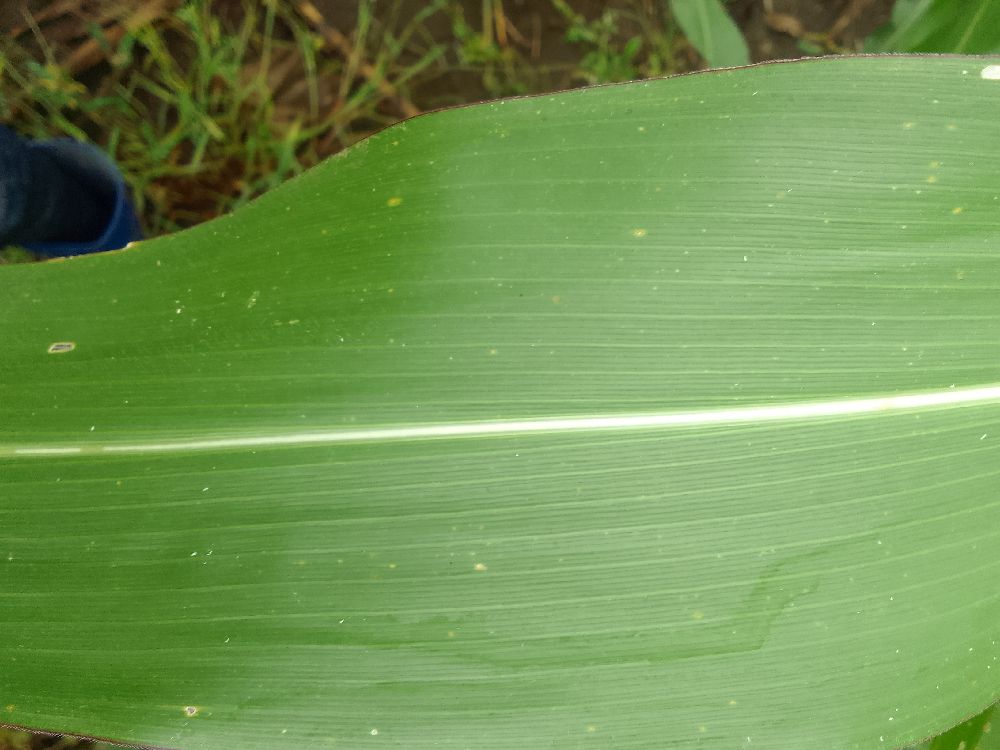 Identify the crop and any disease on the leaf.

maize, healthy
